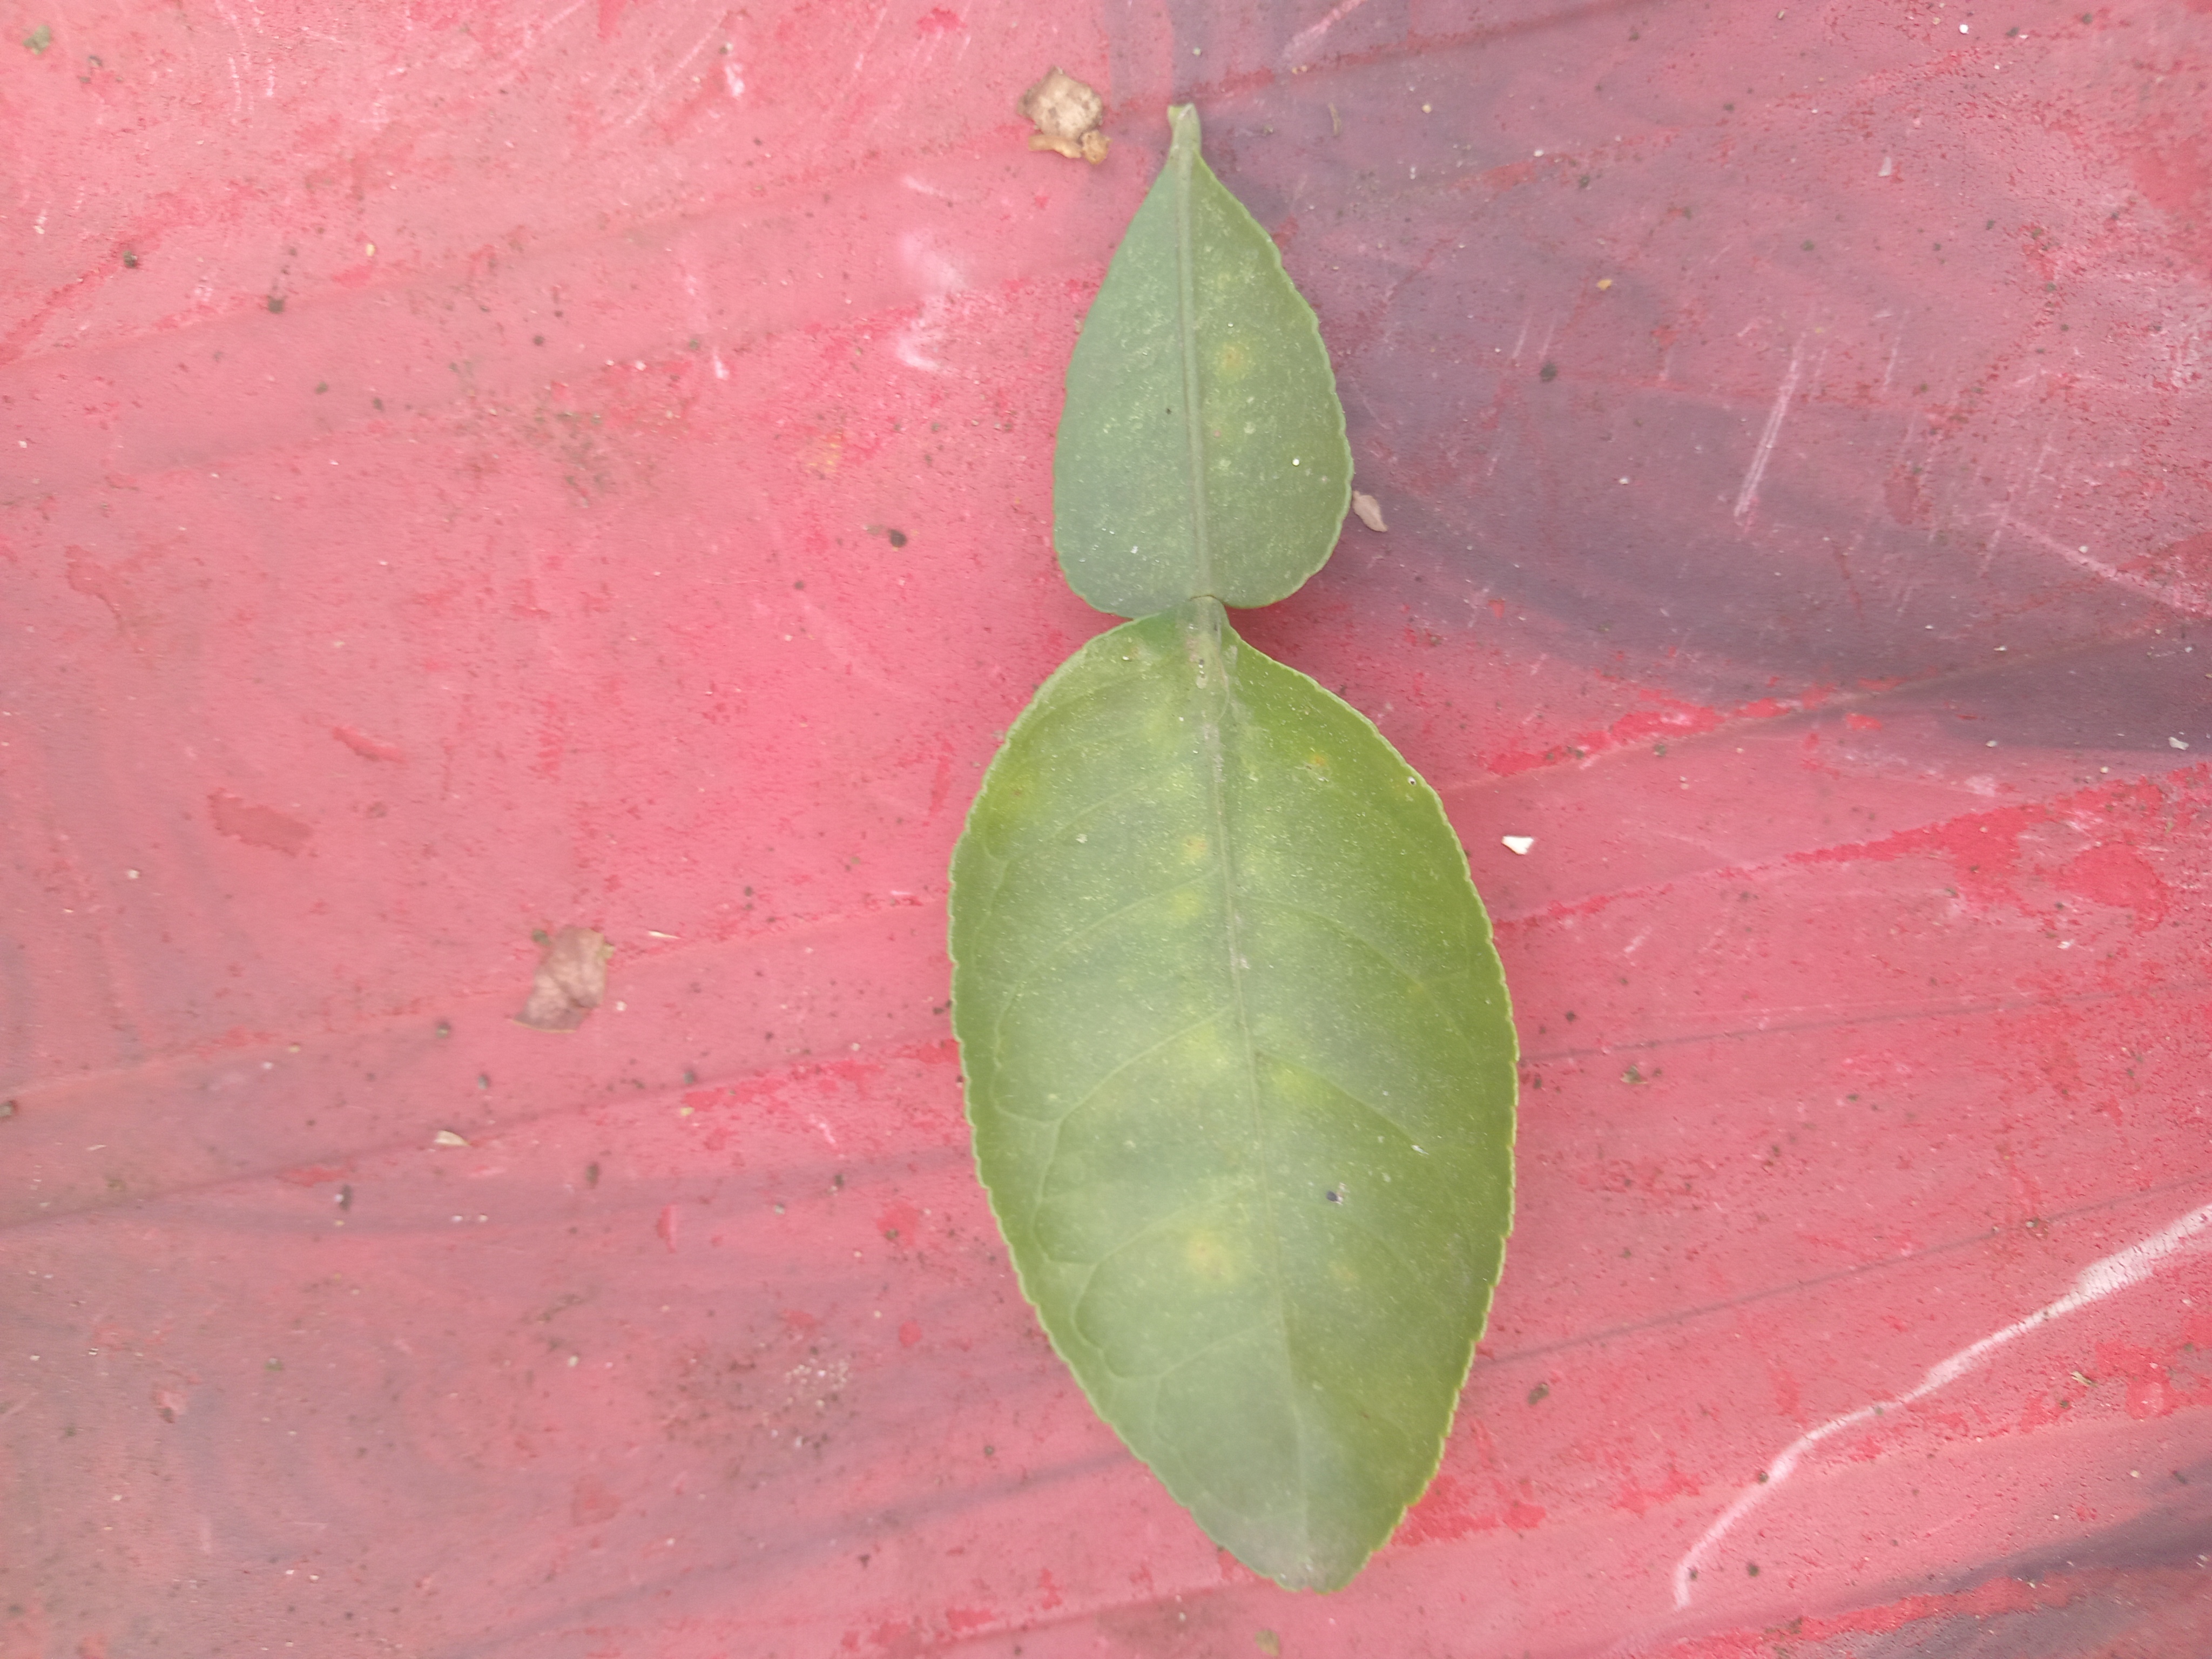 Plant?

lemon
